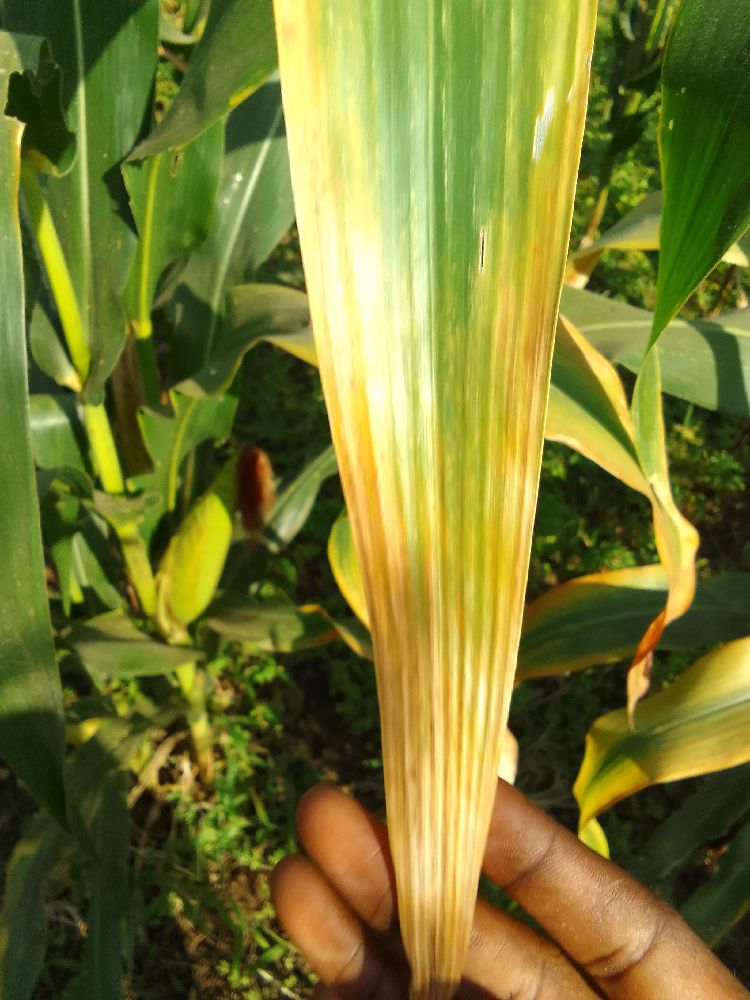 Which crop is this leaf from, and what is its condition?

maize, maize lethal necrosis
